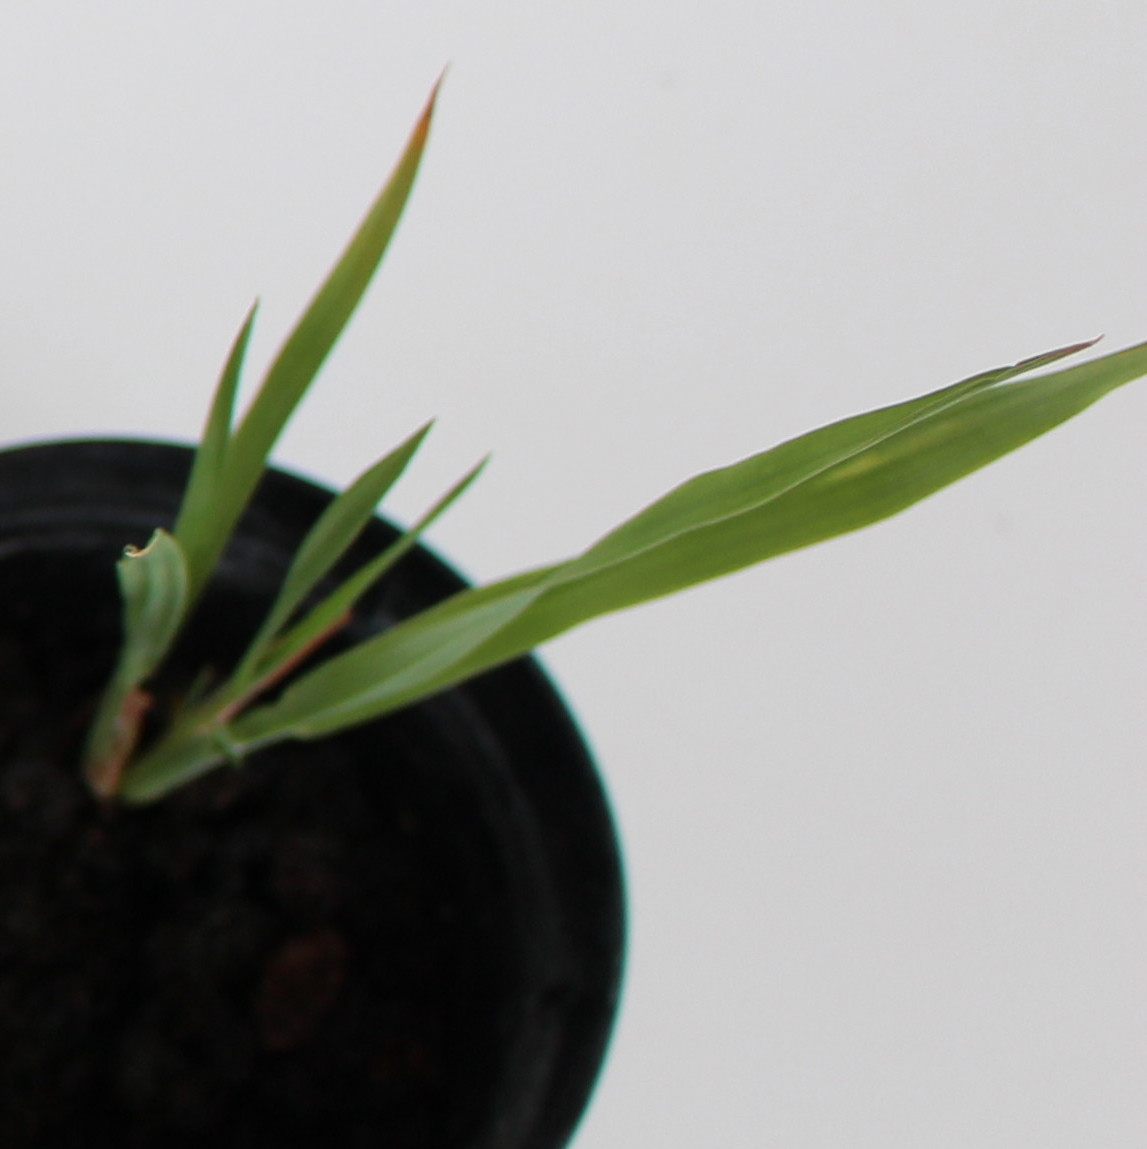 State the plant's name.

Avena sterilis
